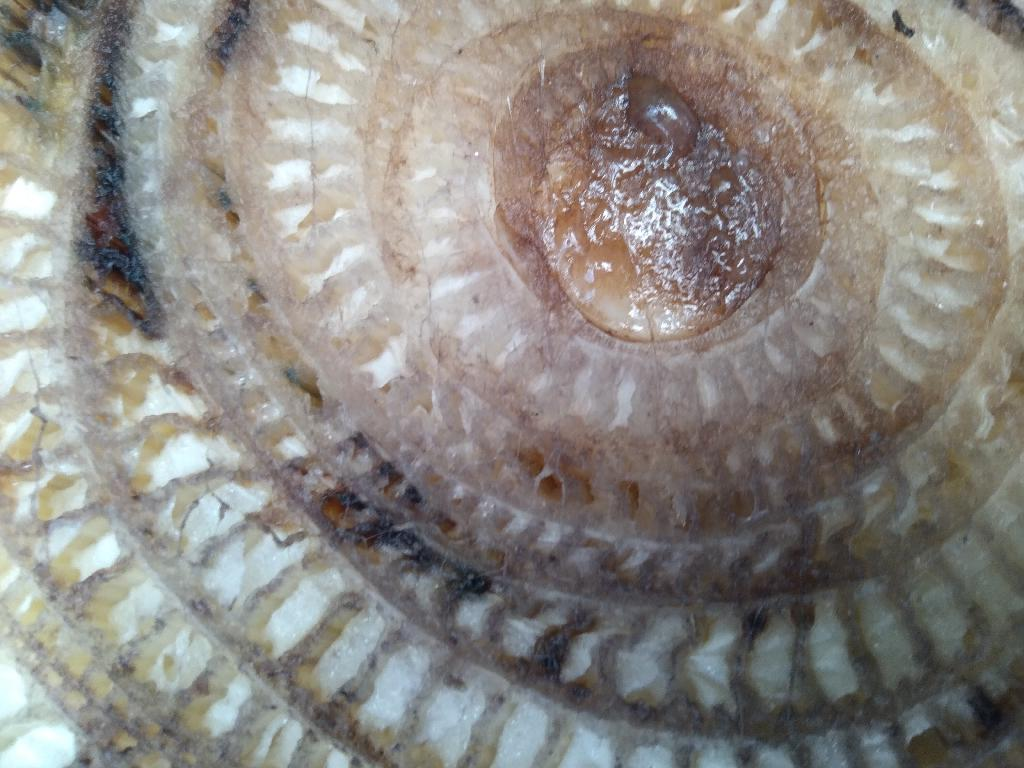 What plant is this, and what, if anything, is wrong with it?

banana, fusarium wilt race 1
